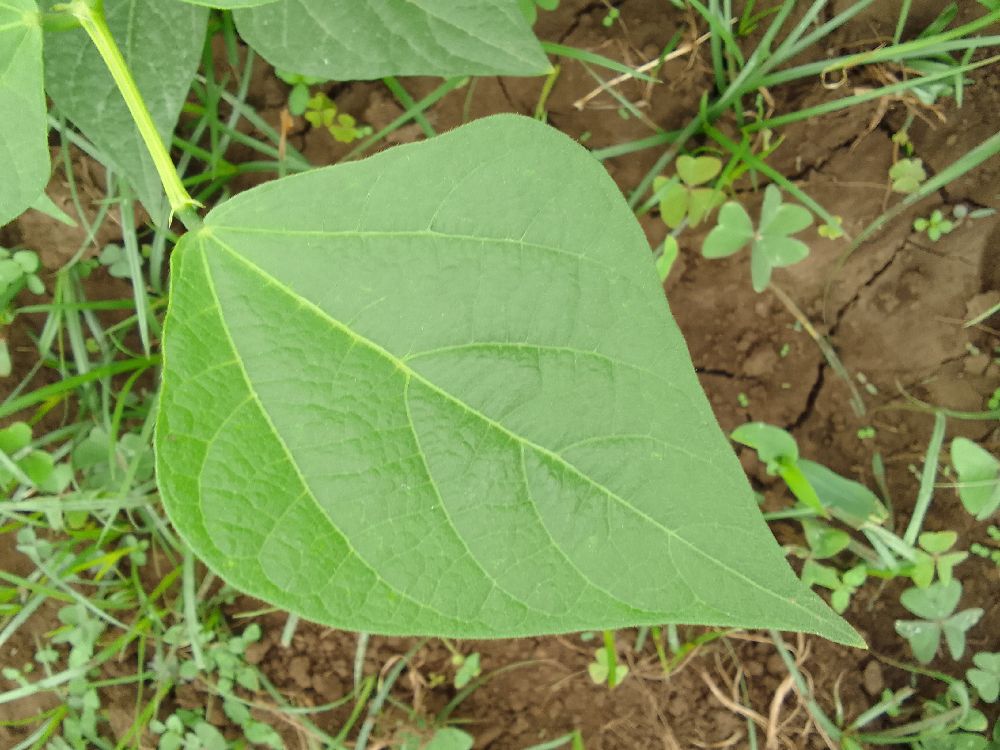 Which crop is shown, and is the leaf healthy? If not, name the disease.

common bean, healthy
